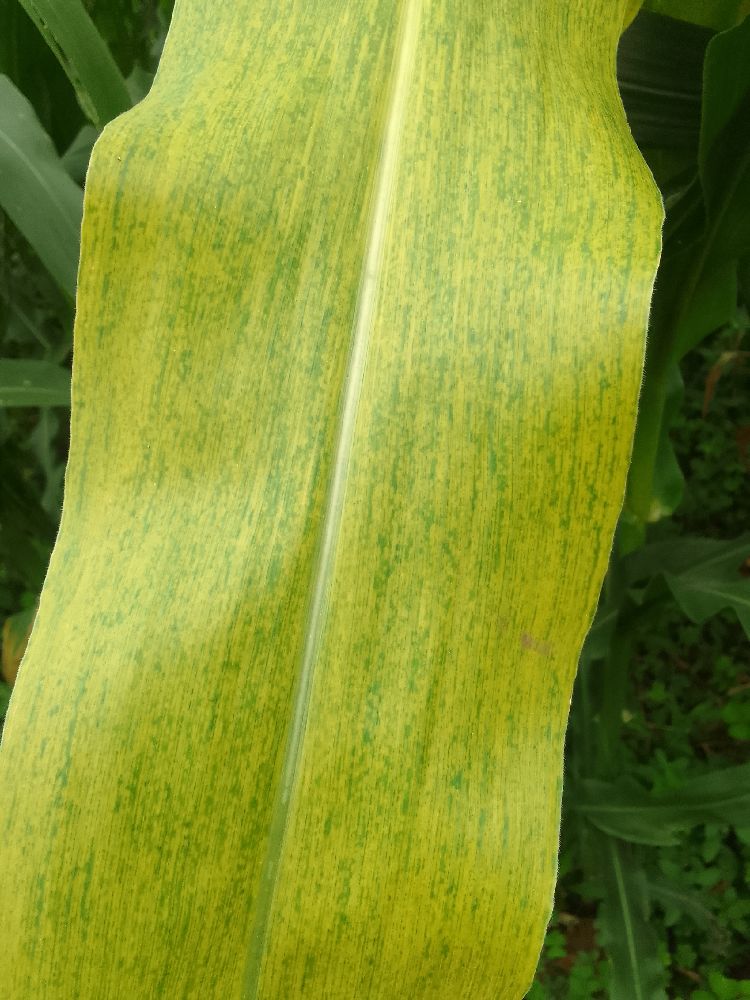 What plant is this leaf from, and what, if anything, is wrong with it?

maize, maize lethal necrosis
